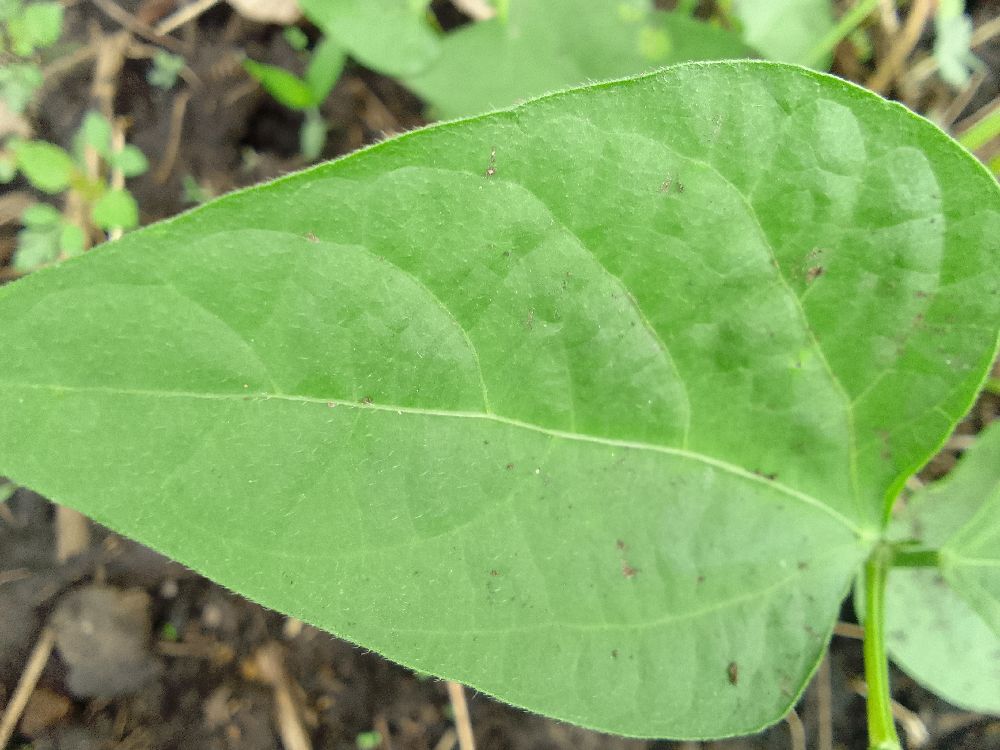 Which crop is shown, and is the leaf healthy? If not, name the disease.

common bean, healthy
